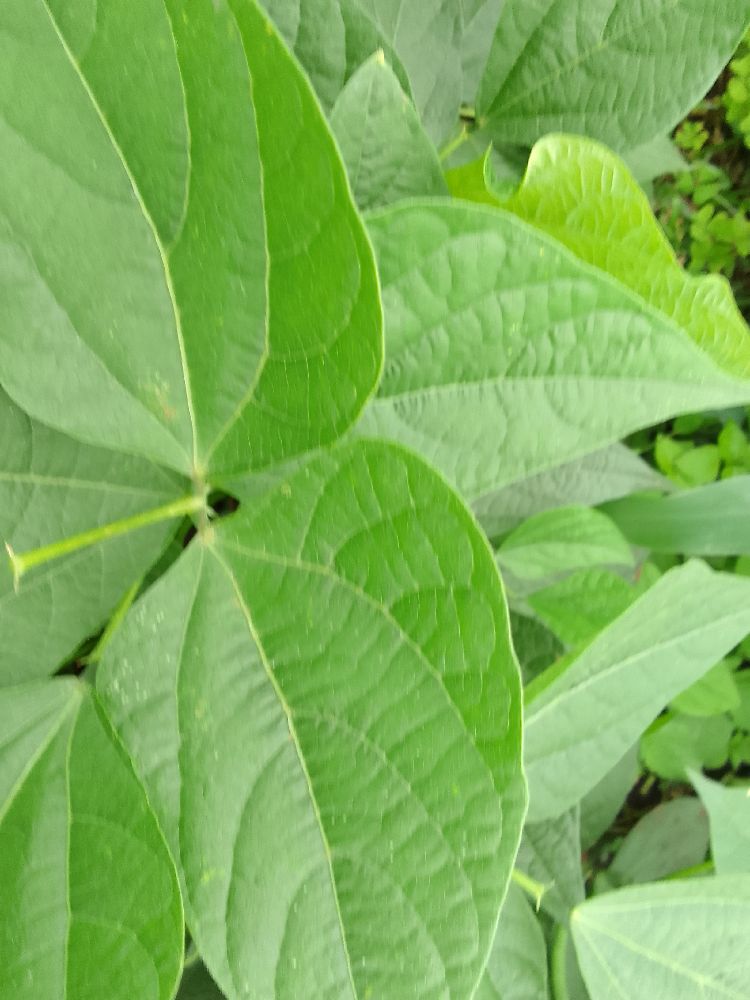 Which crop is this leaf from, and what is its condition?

common bean, healthy
